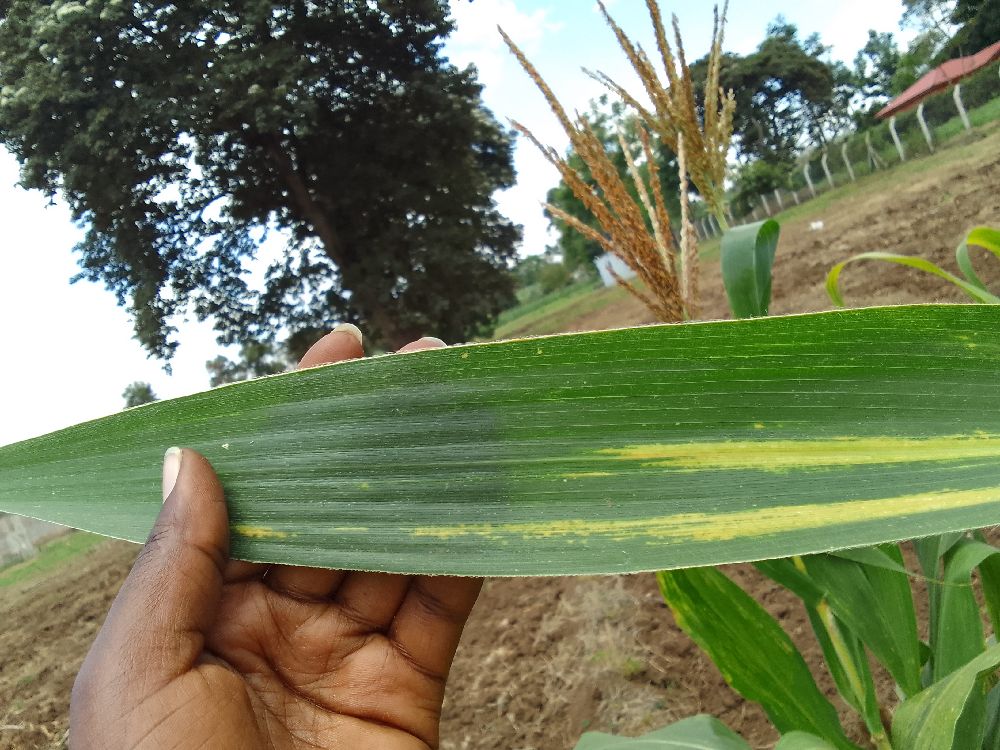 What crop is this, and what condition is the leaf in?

maize, maize lethal necrosis
